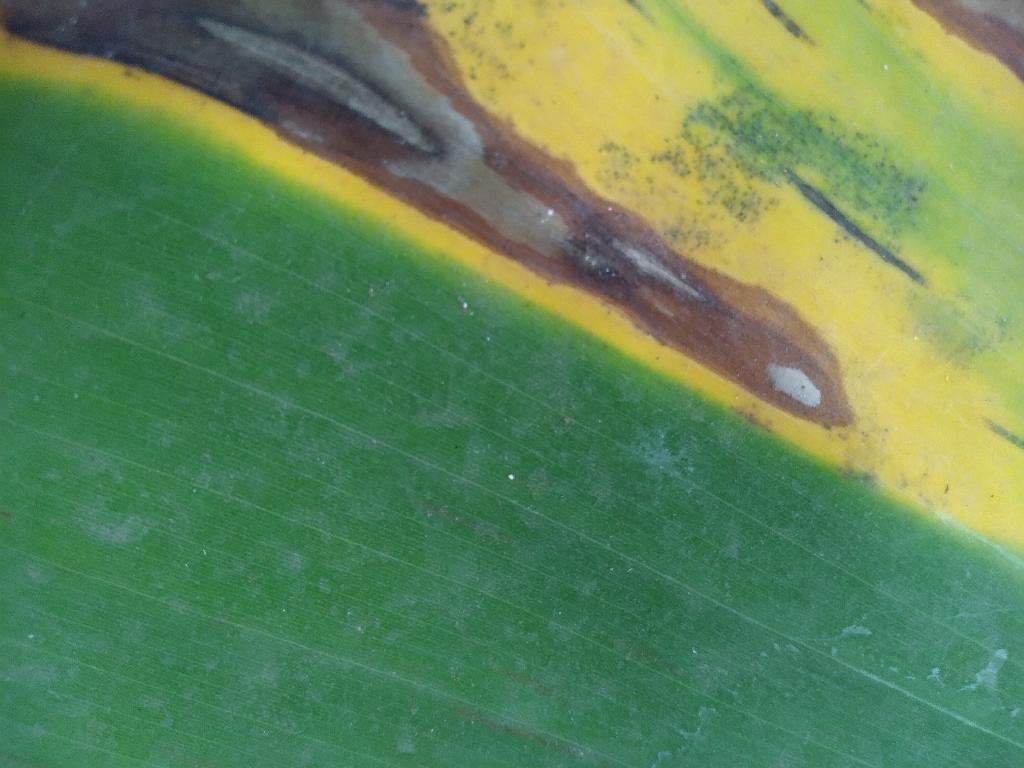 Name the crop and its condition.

banana, black sigatoka
